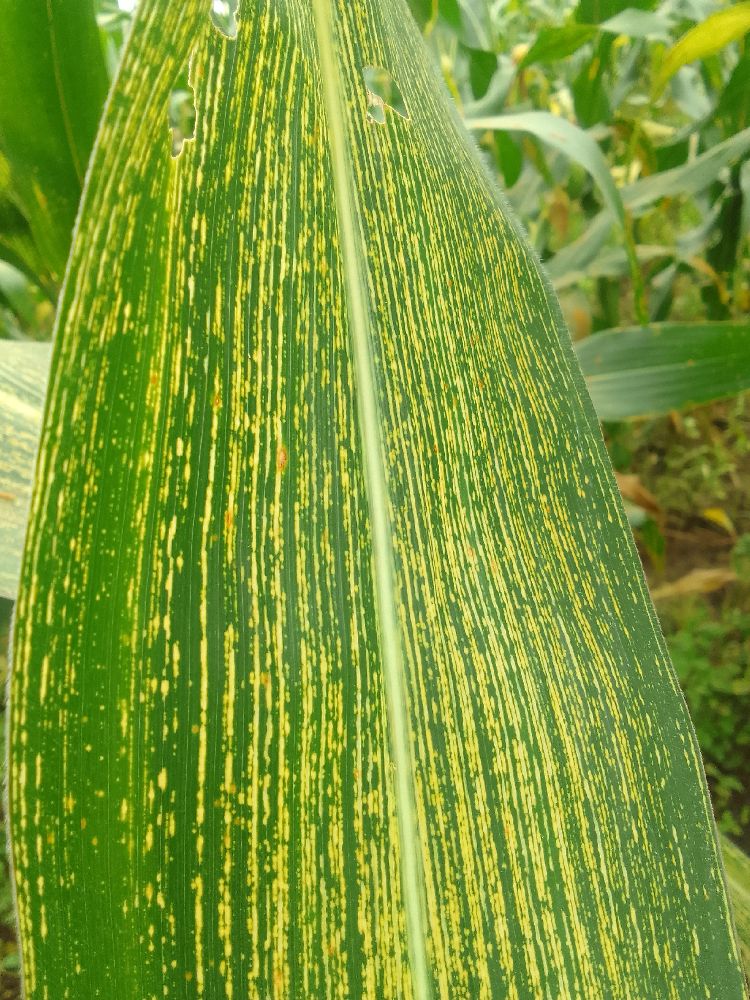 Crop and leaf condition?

maize, maize streak virus
